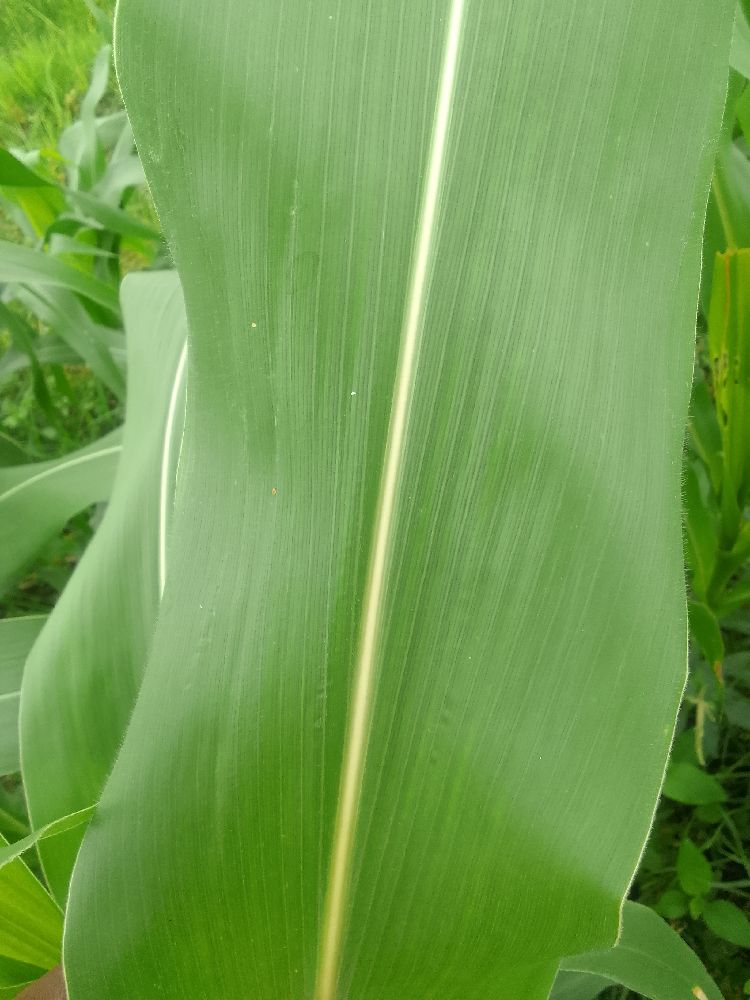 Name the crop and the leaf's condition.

maize, healthy
